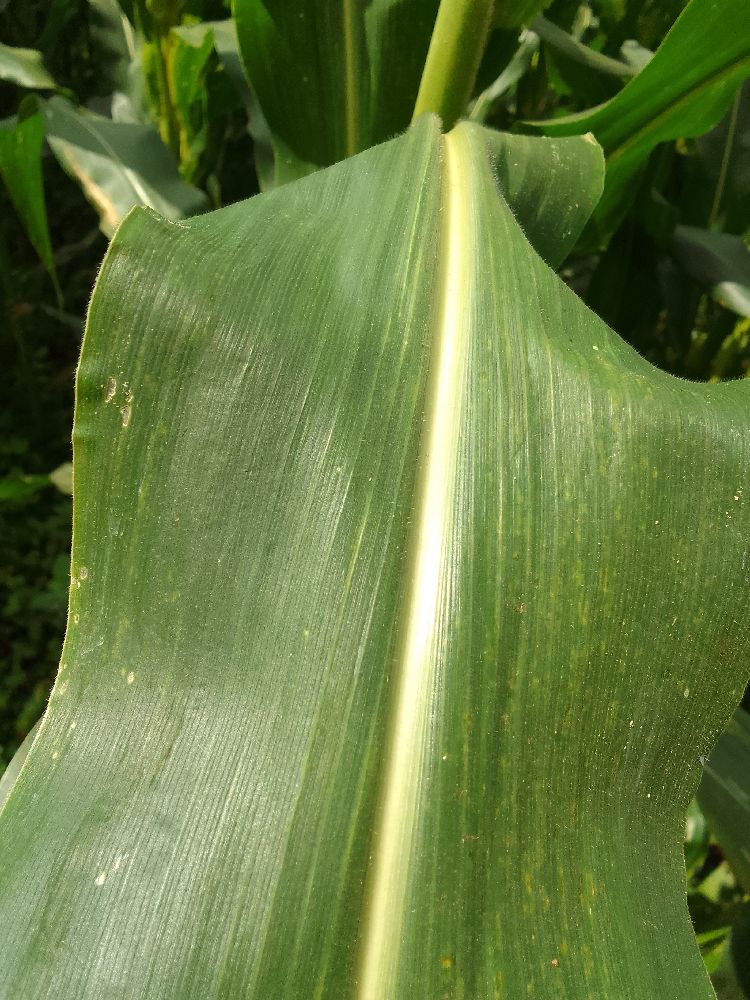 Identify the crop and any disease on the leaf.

maize, healthy
